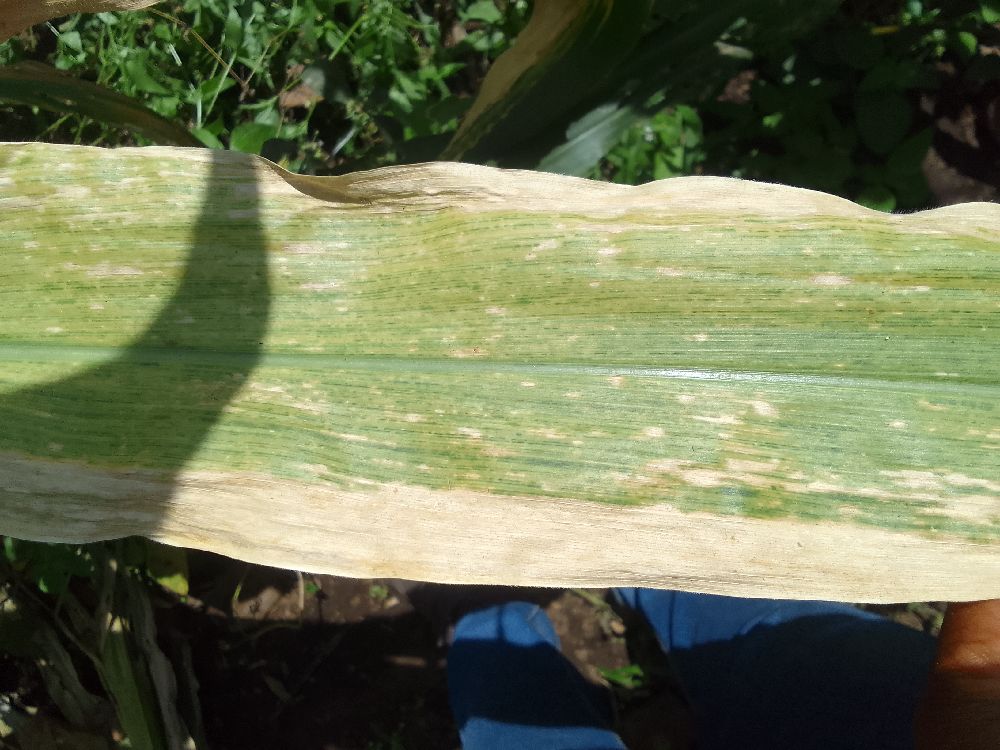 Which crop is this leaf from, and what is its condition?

maize, maize lethal necrosis
